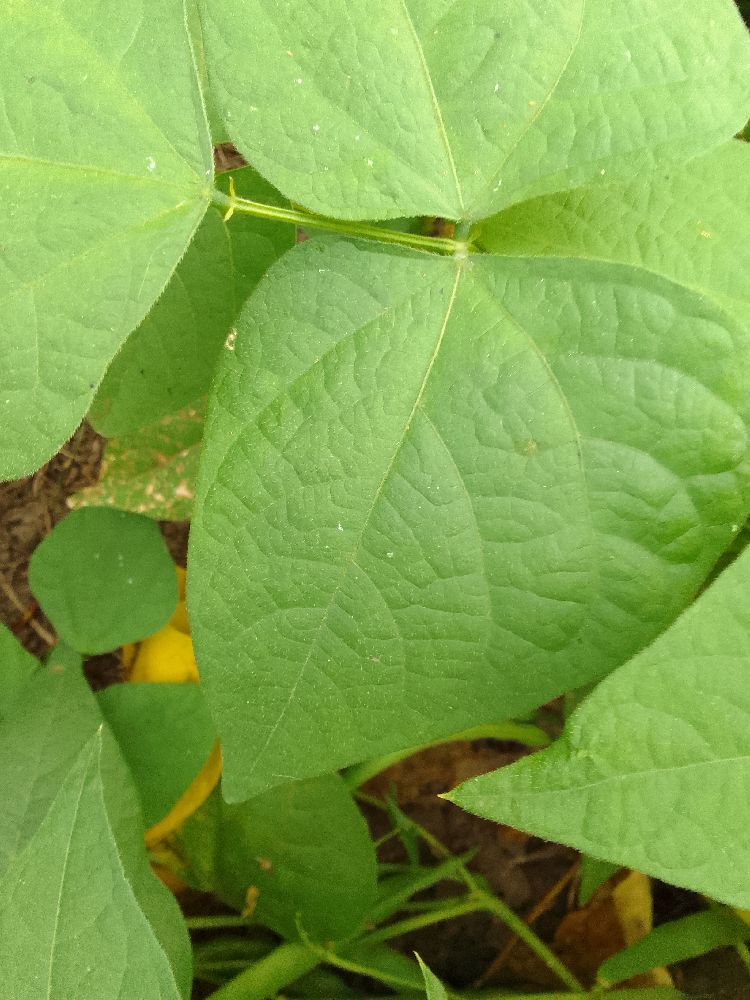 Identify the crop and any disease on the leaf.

common bean, healthy
